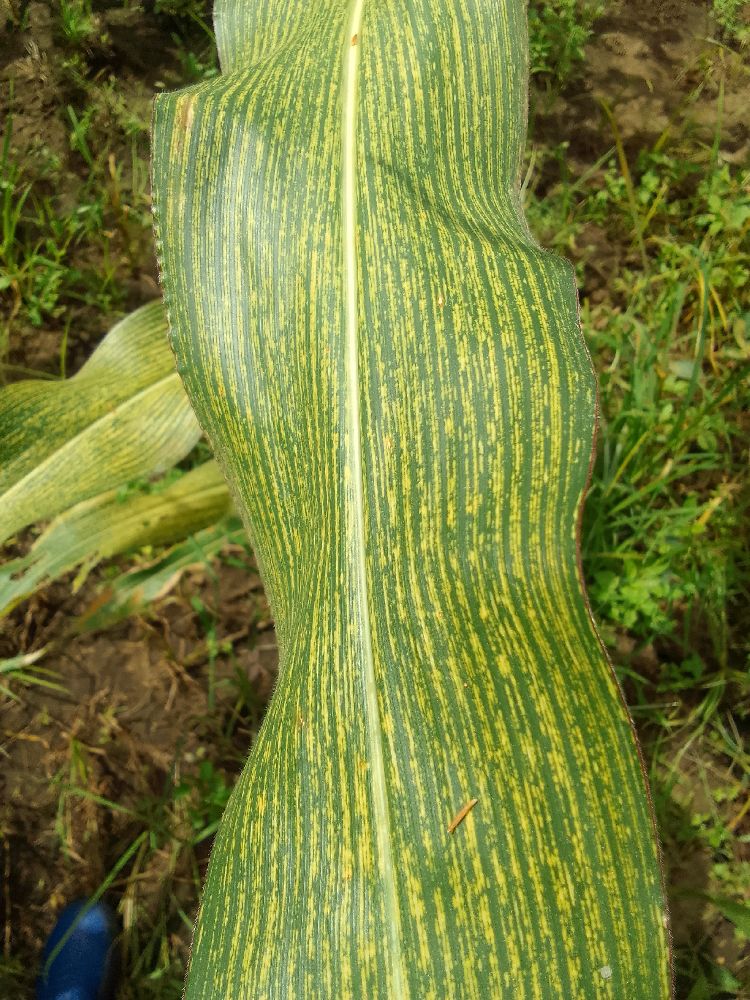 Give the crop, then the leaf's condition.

maize, maize streak virus
